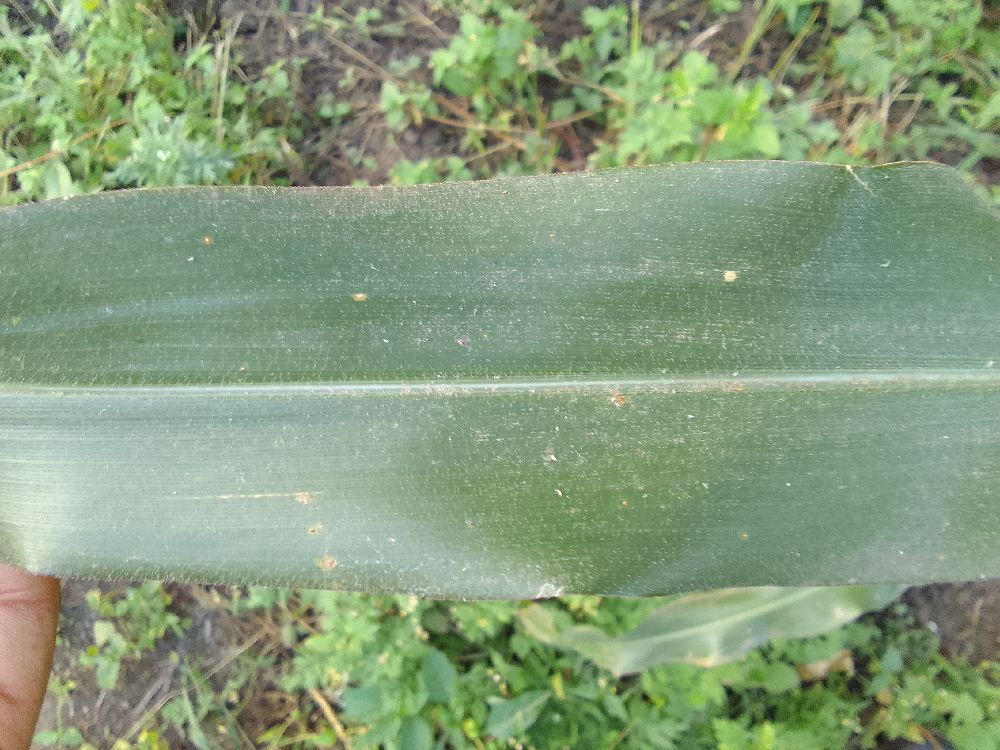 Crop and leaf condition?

maize, healthy
